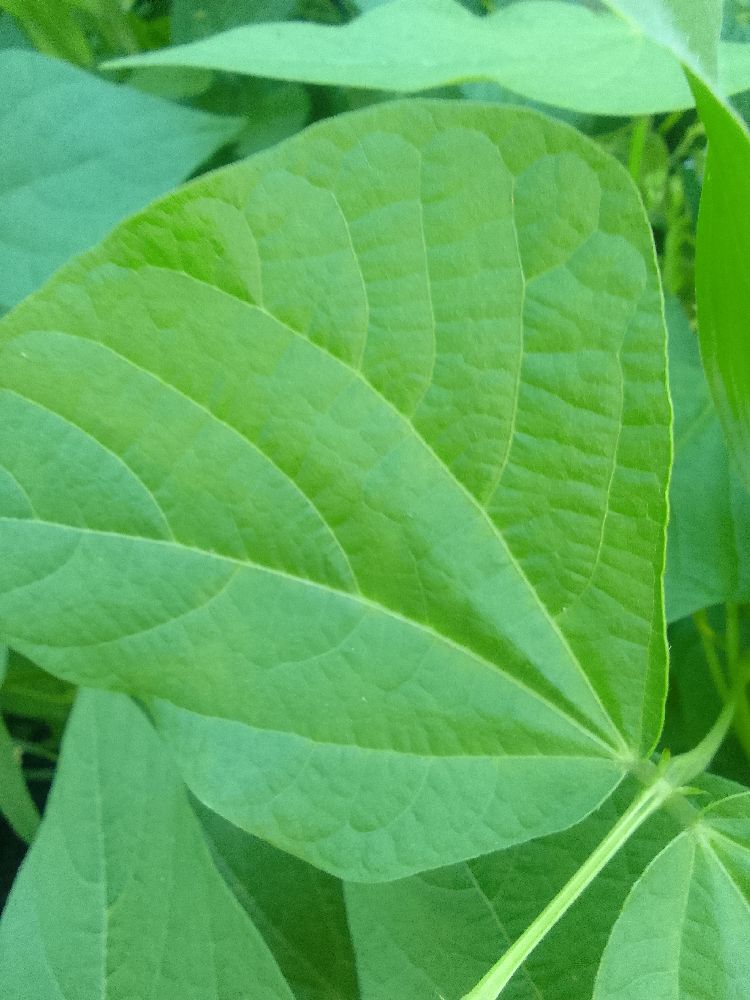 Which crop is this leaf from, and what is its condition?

common bean, healthy
